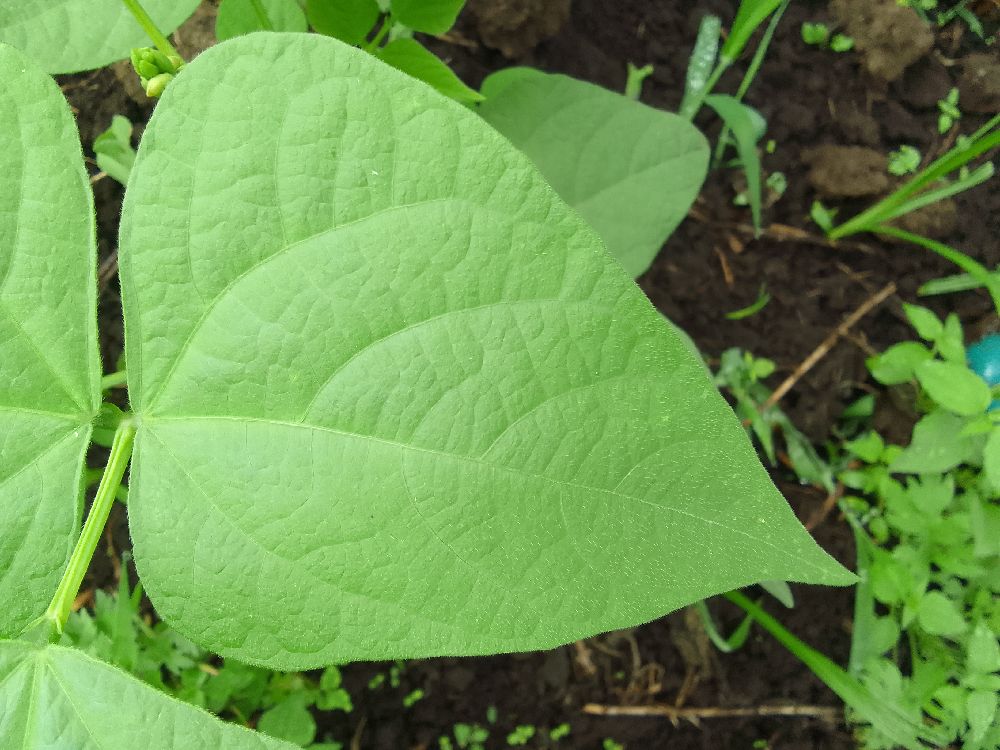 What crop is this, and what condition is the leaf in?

common bean, healthy
